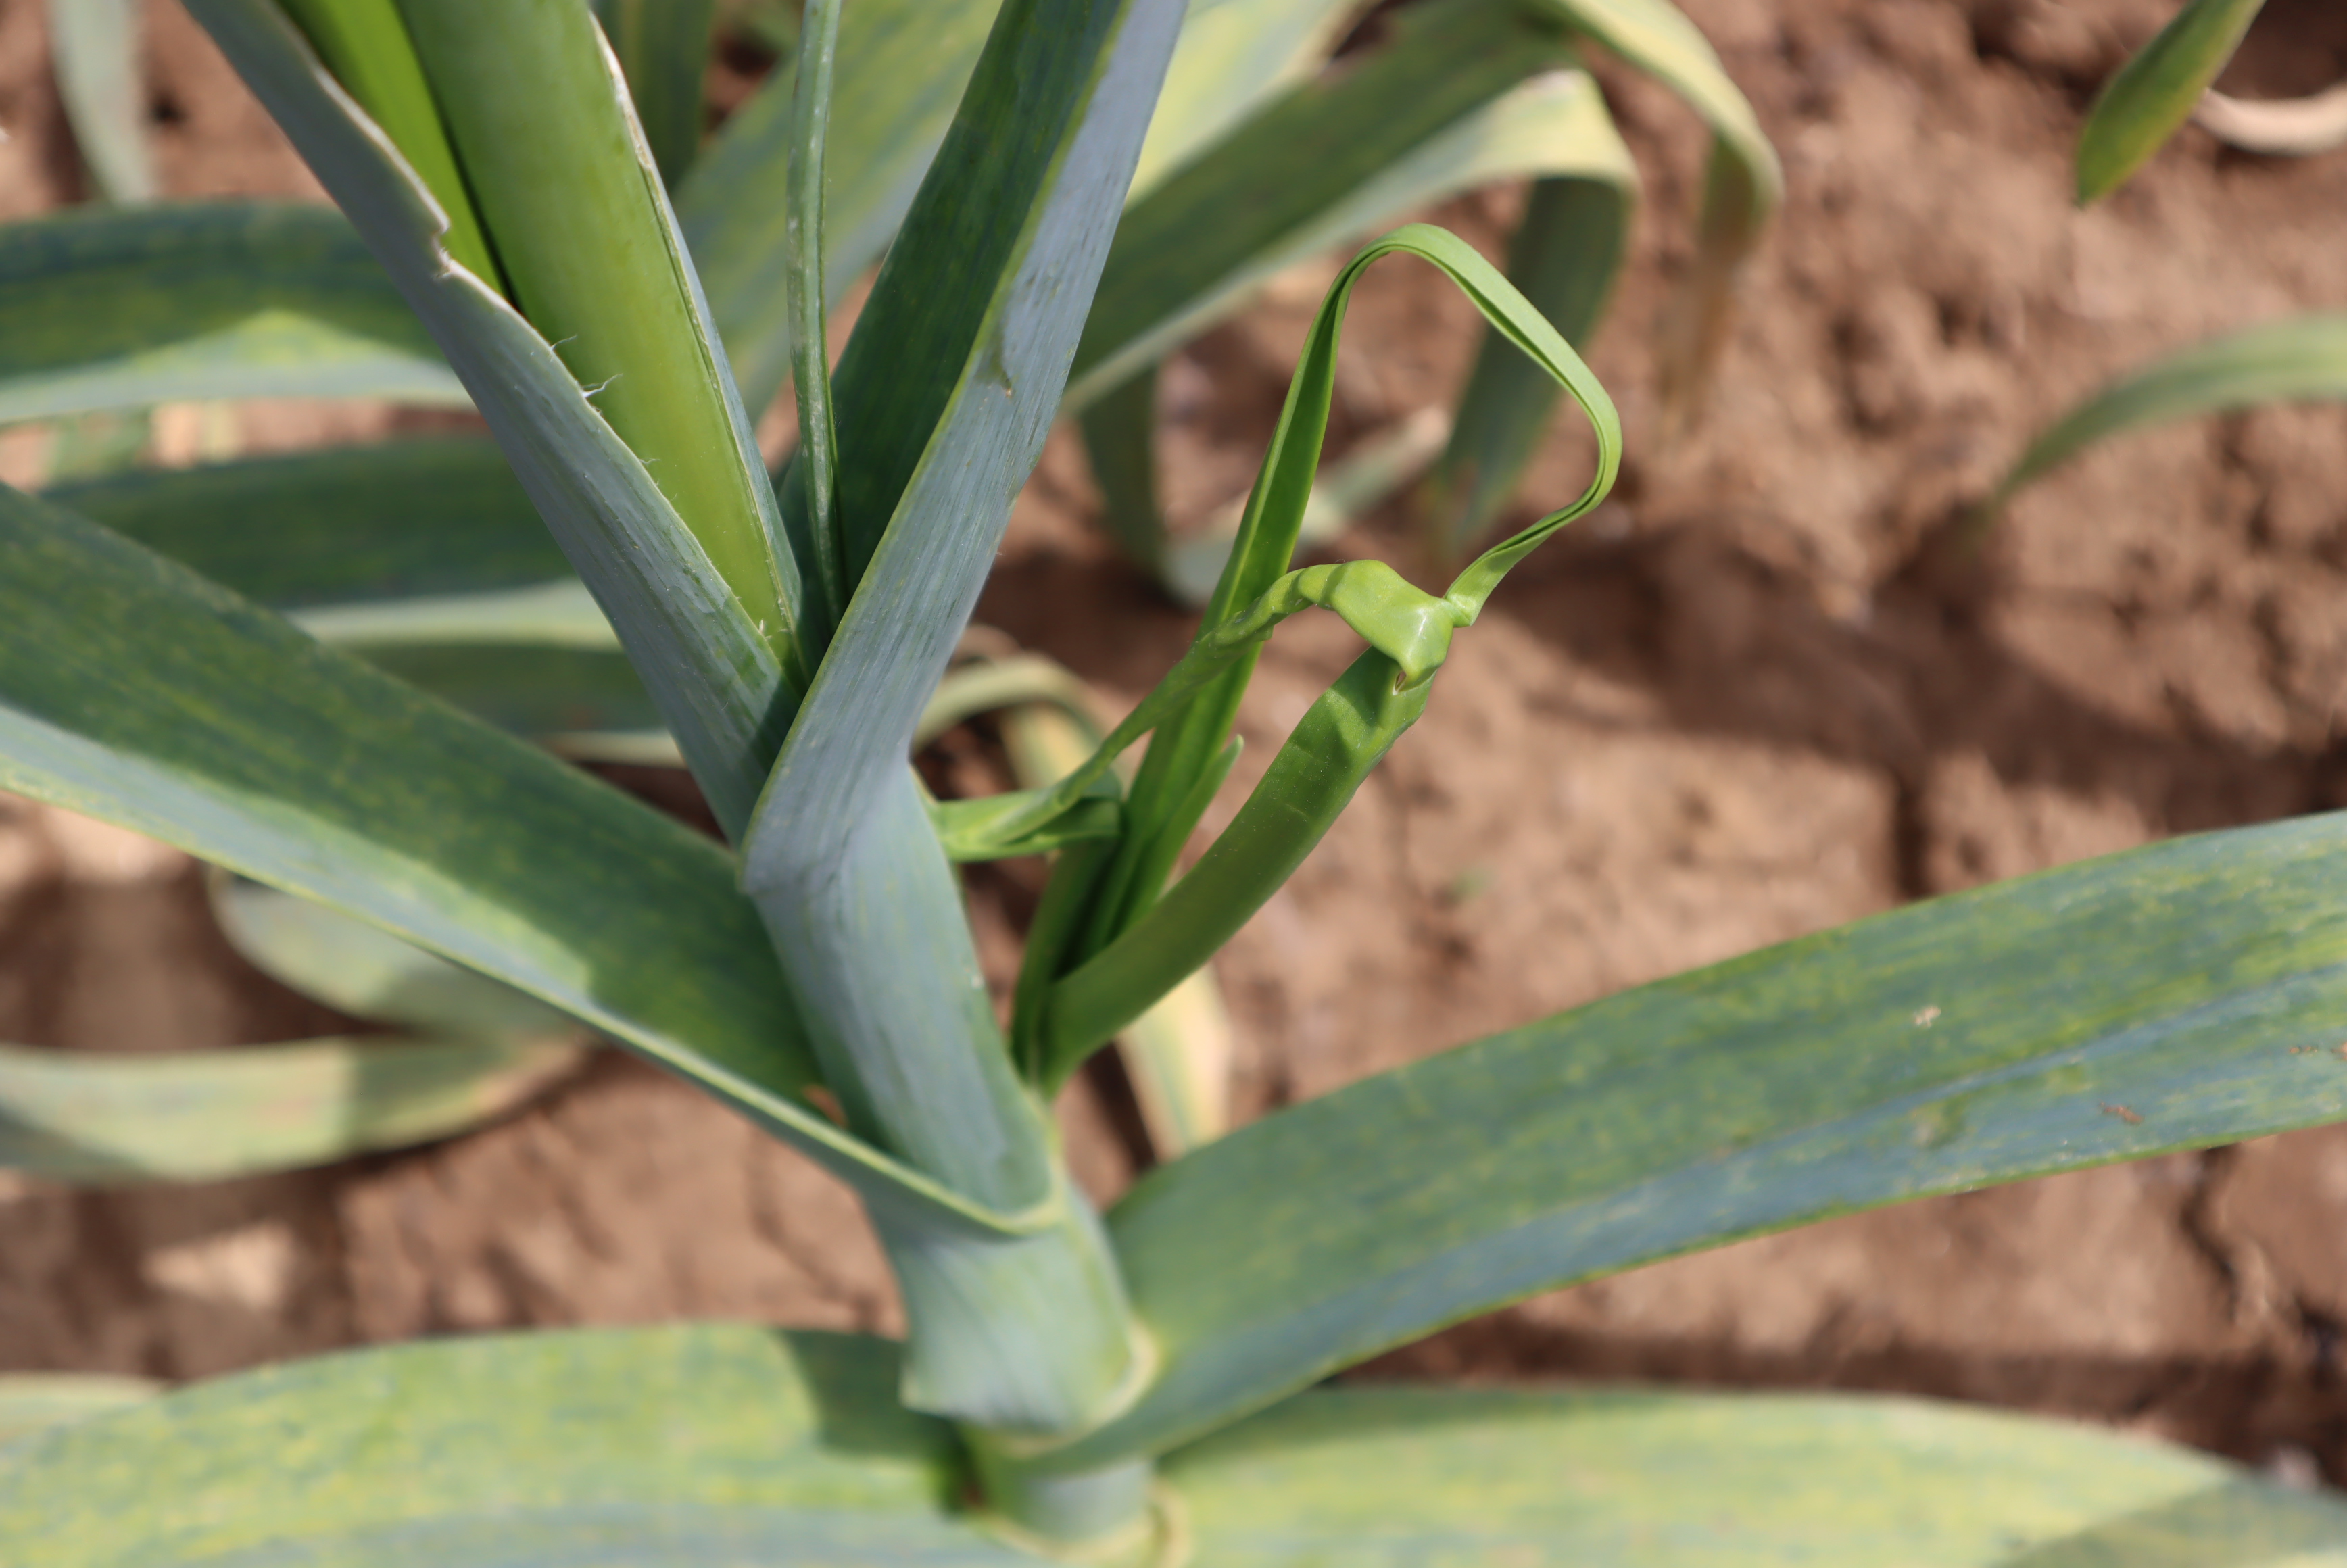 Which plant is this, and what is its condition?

elephant garlic, healthy
